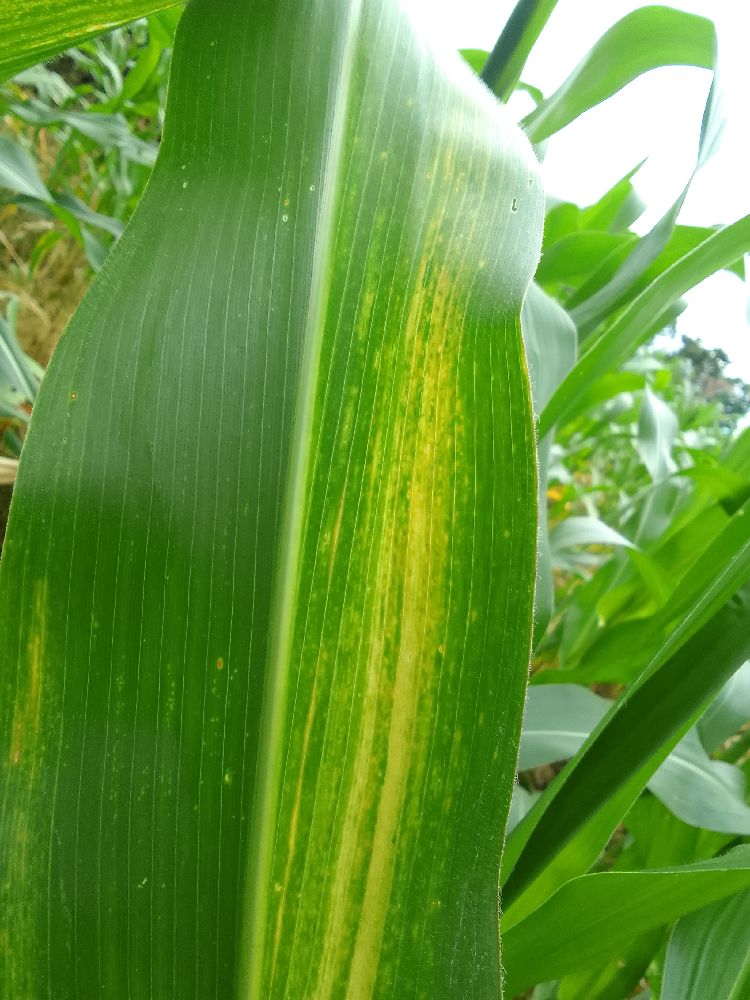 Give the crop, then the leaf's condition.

maize, maize lethal necrosis
